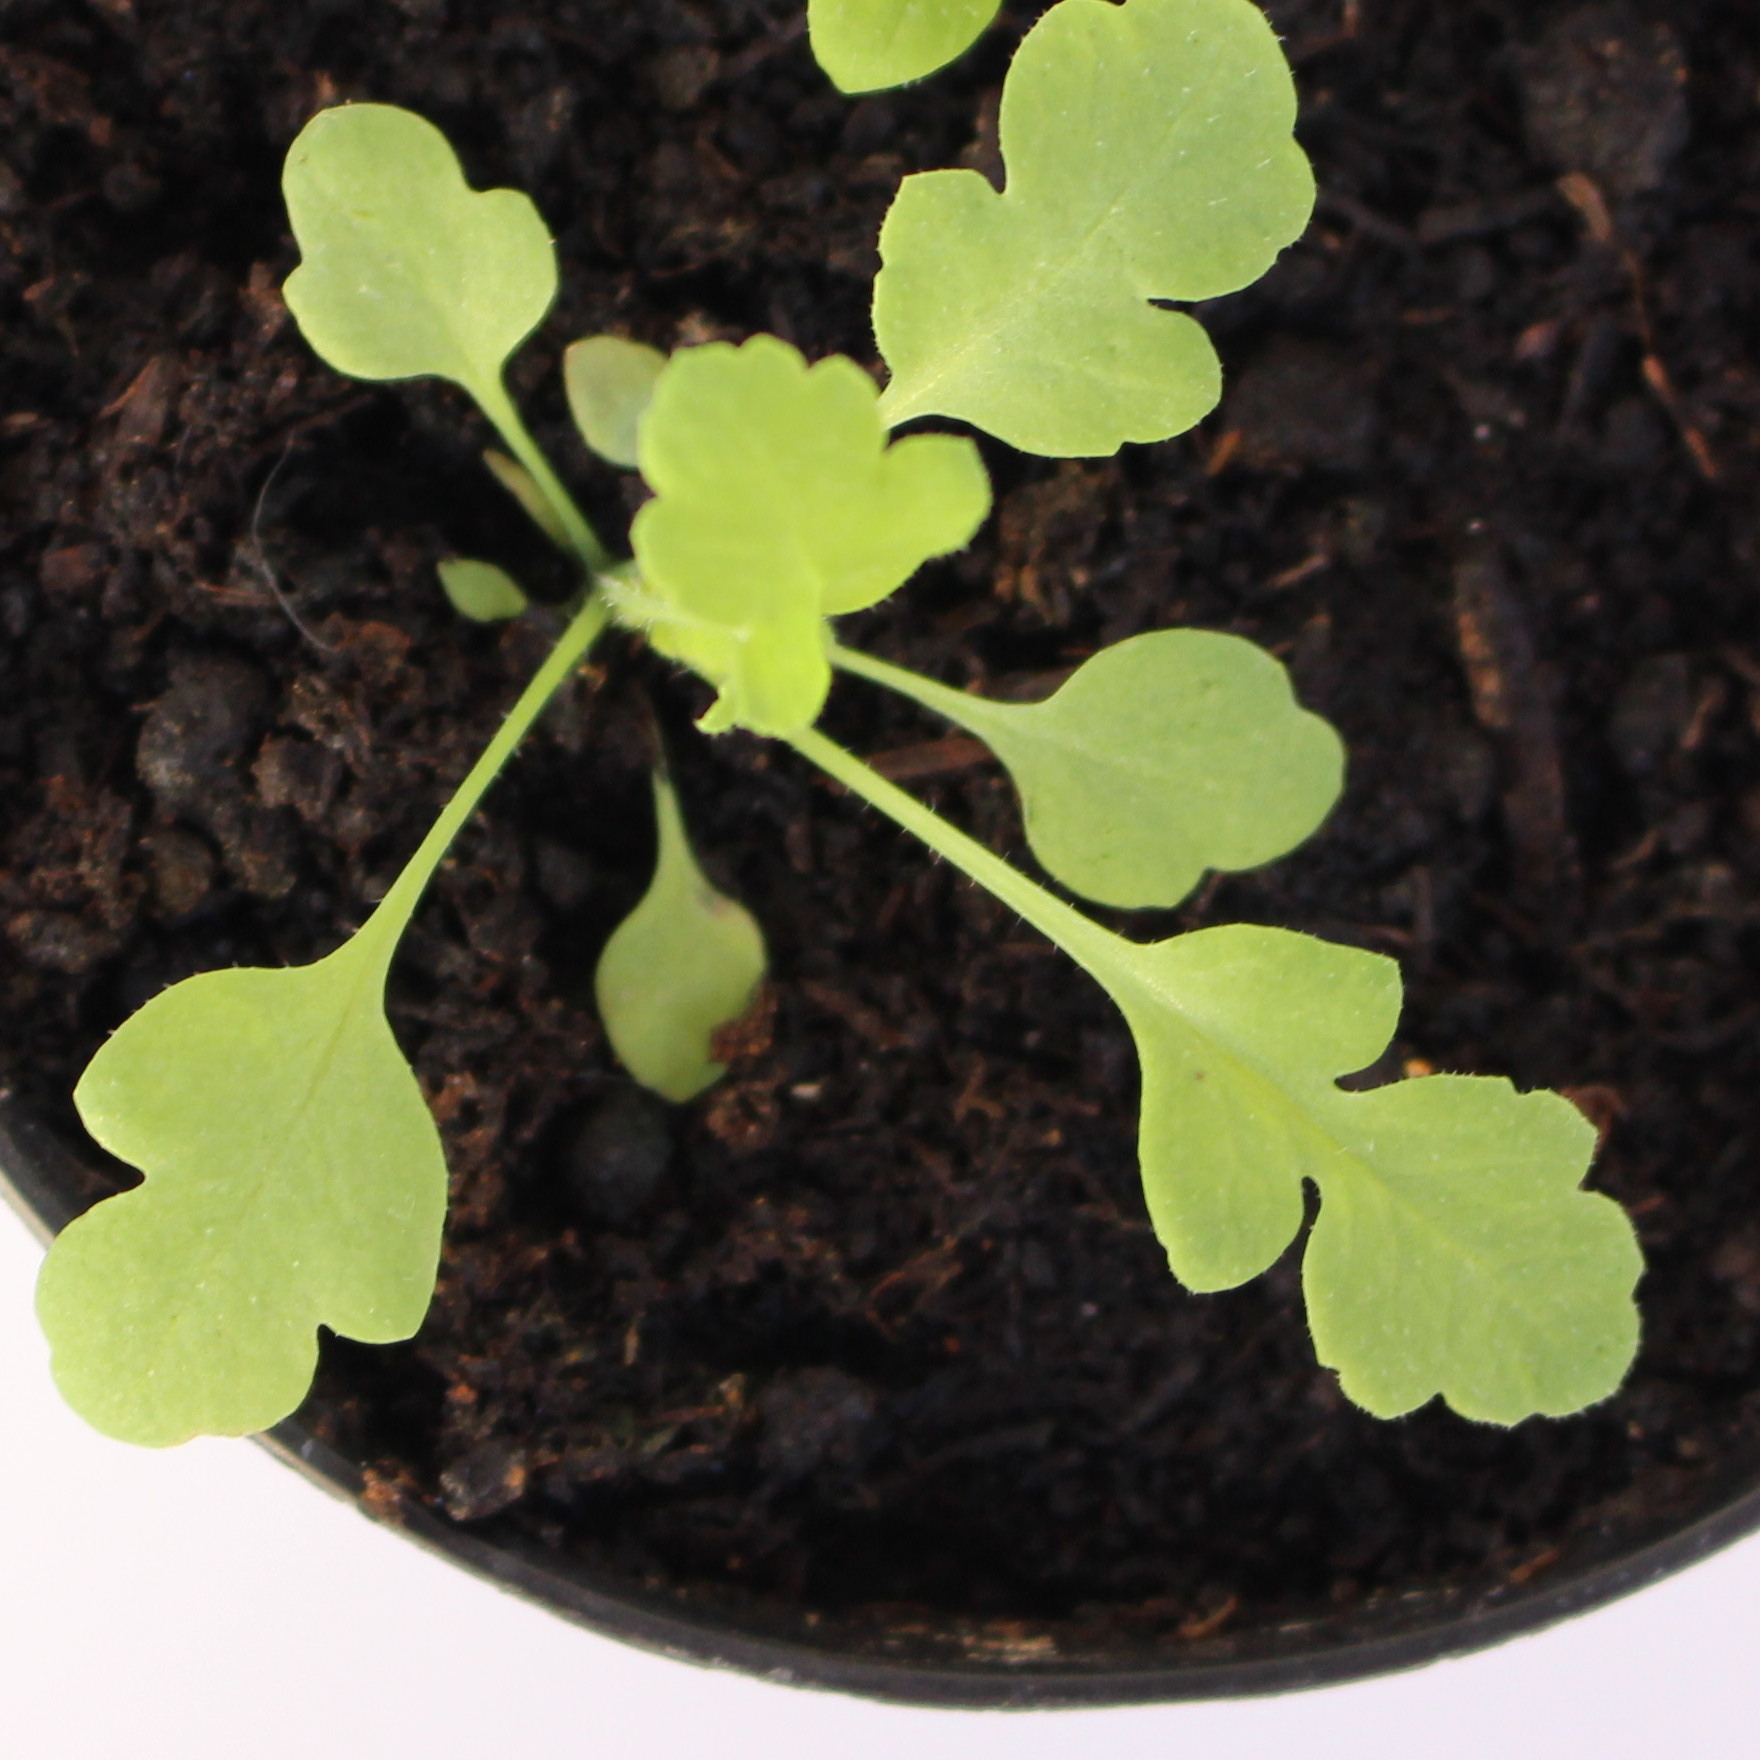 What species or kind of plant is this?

Papaver rhoeas
